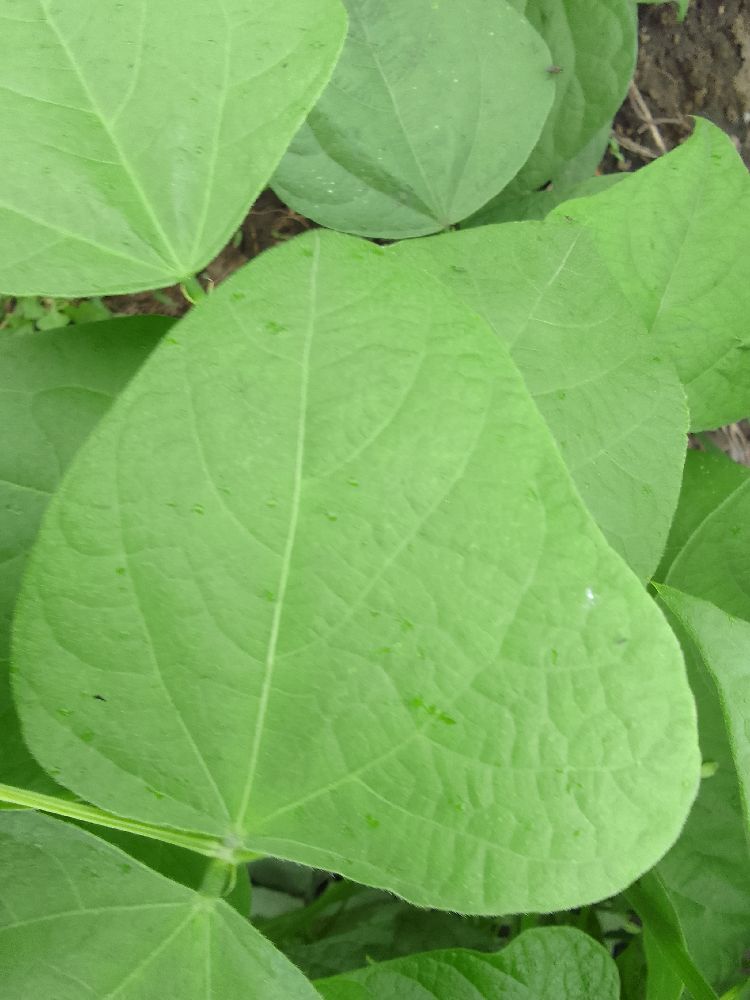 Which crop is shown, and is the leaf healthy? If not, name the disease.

common bean, healthy
